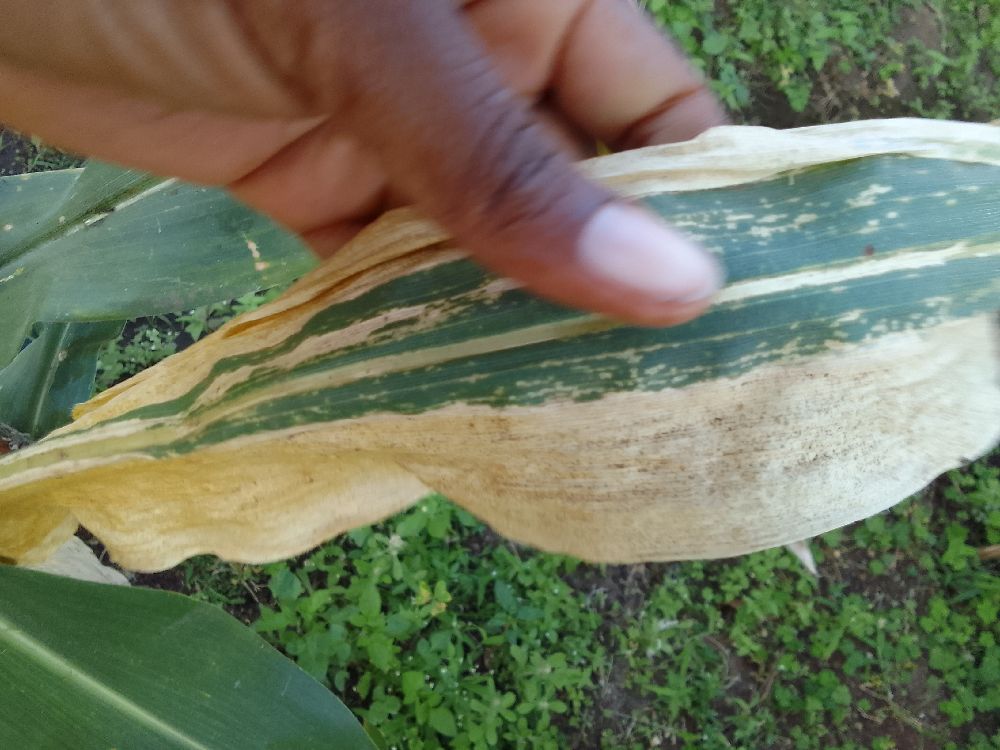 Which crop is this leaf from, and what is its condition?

maize, maize lethal necrosis
